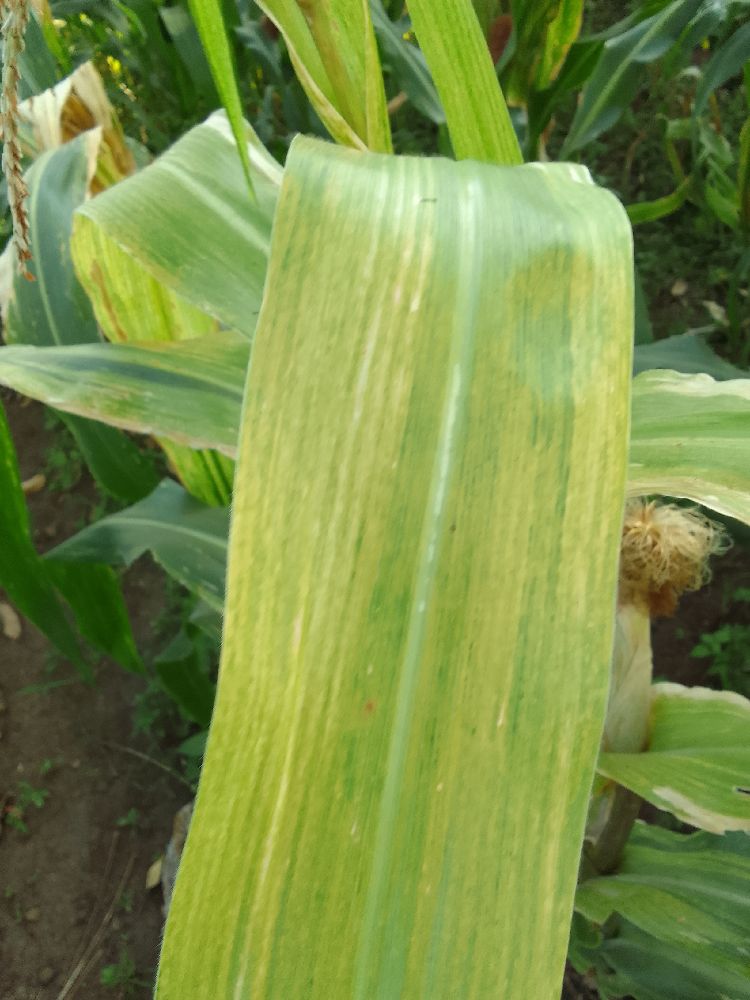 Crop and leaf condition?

maize, maize lethal necrosis
